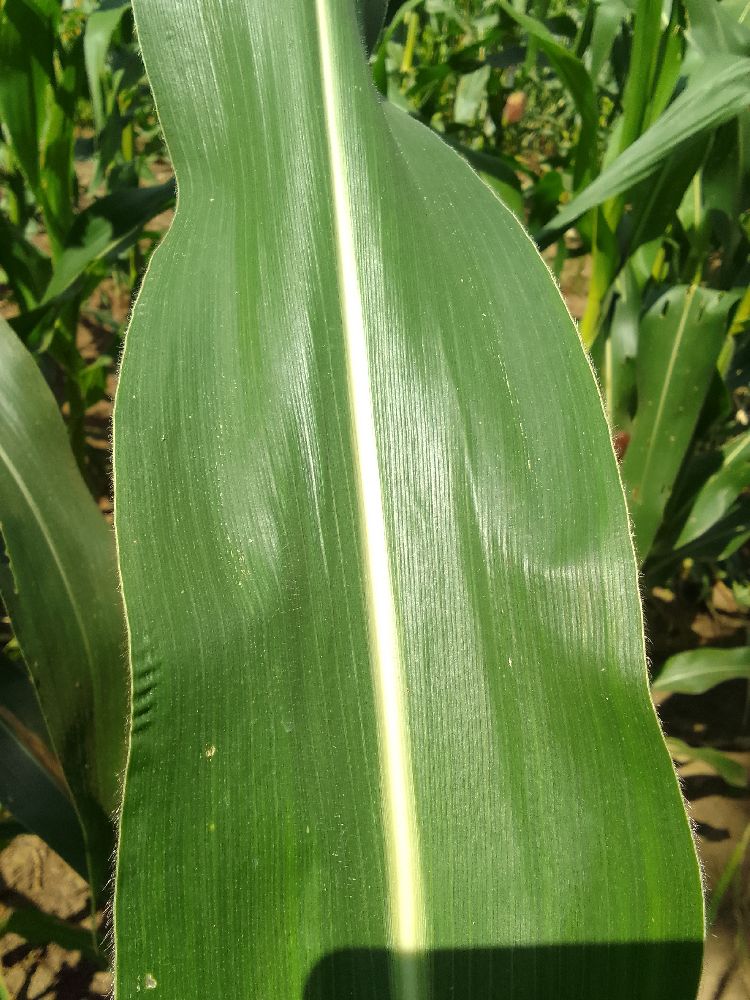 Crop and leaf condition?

maize, healthy
